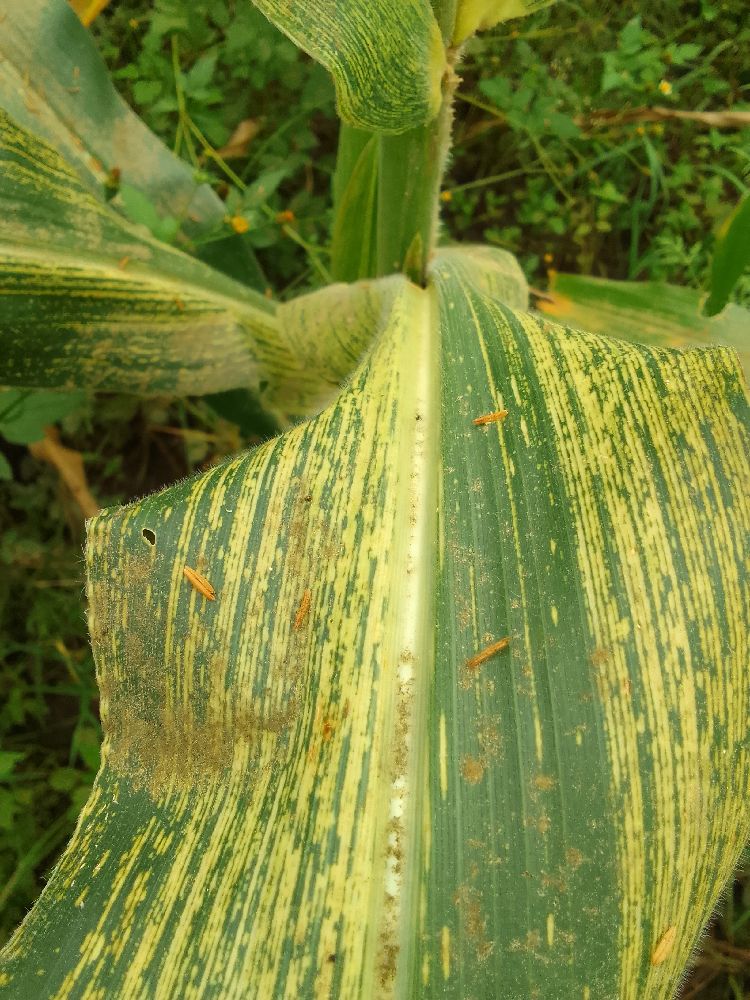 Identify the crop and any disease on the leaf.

maize, maize streak virus
